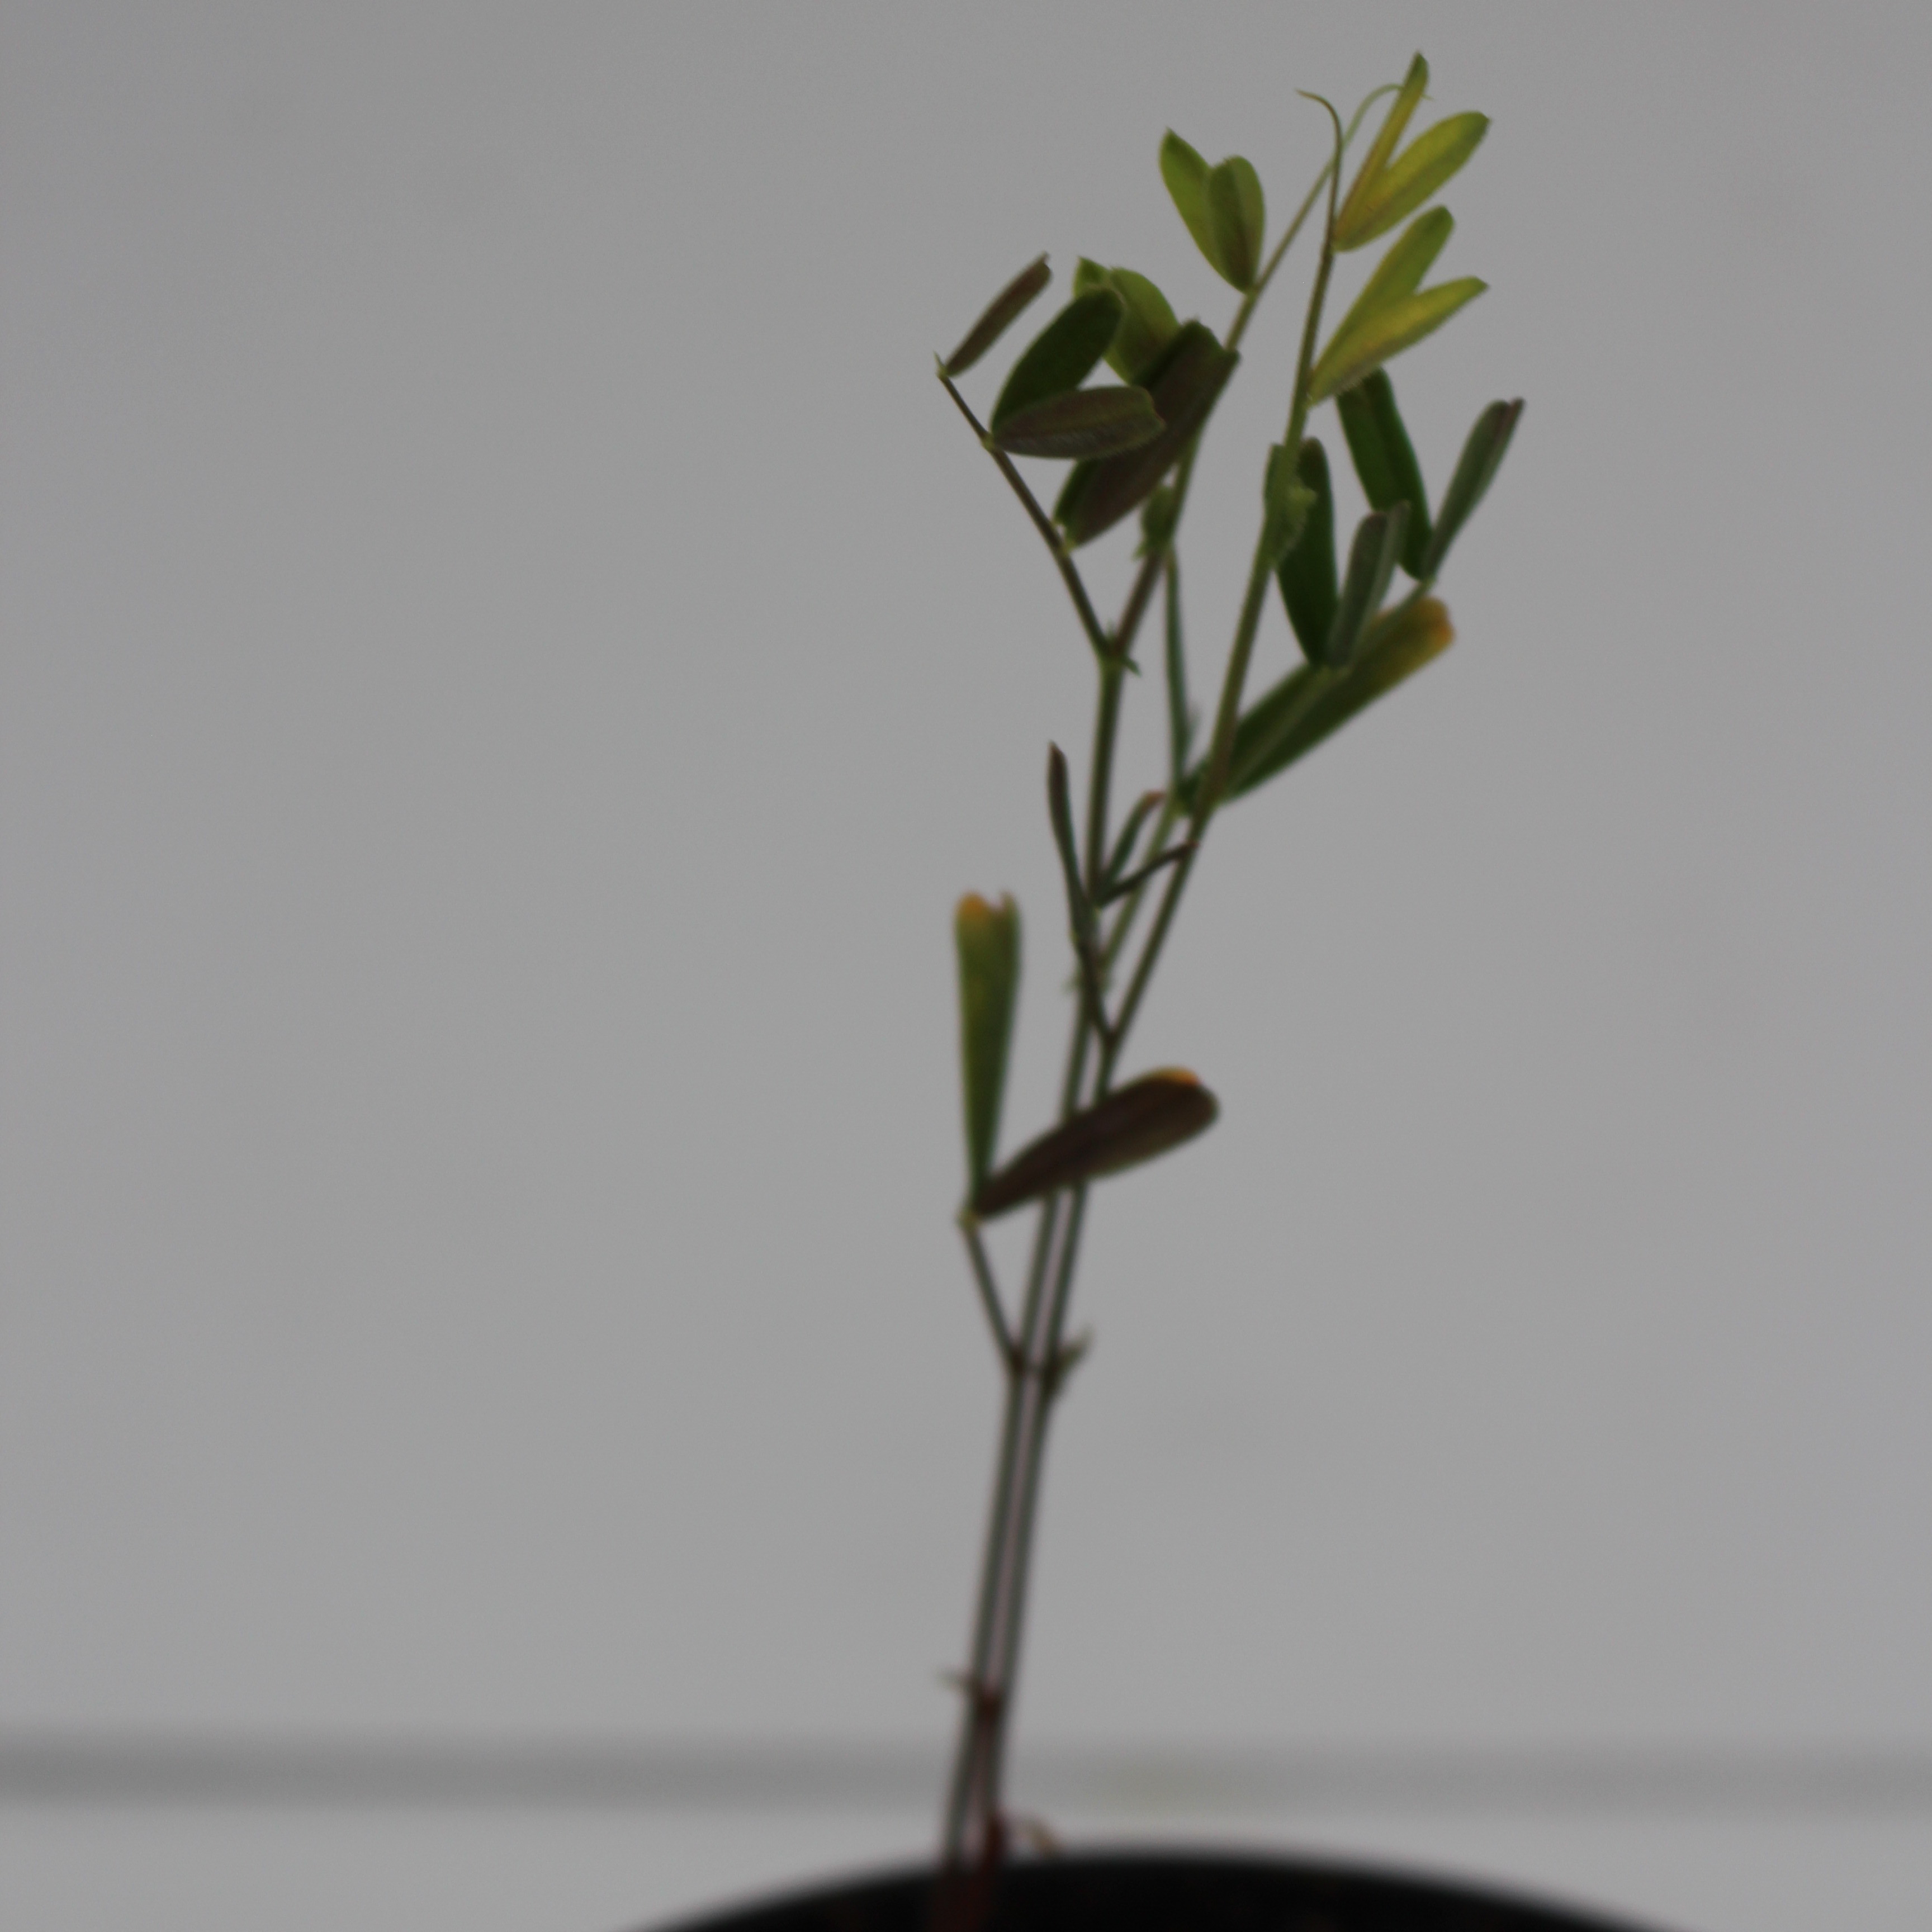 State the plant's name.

Vicia sativa
